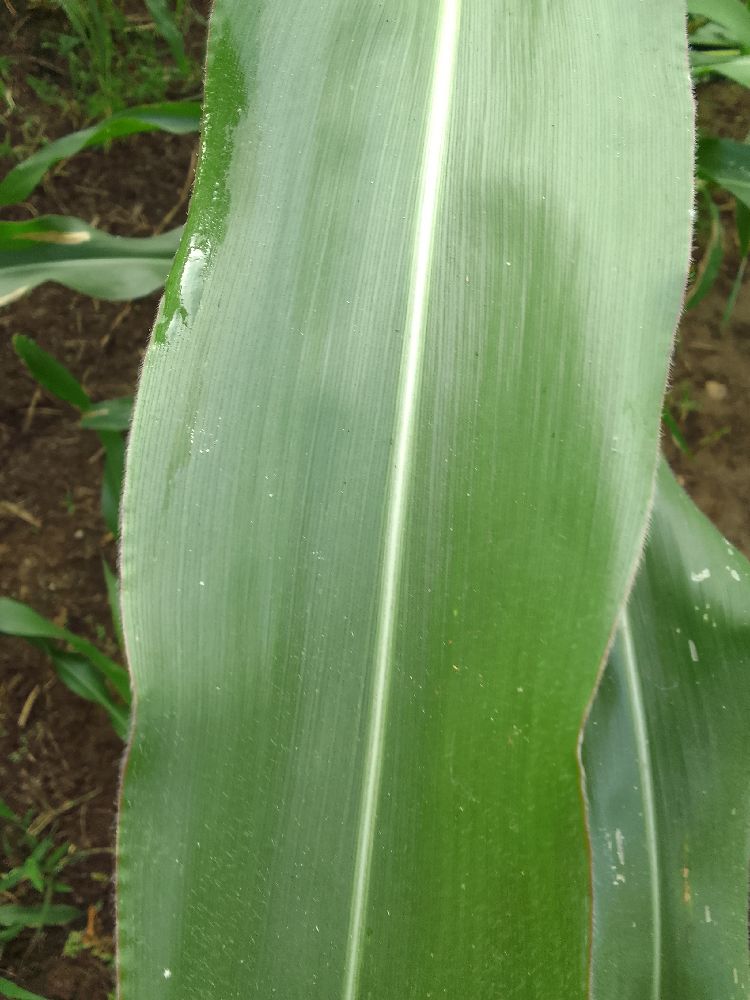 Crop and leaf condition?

maize, healthy
